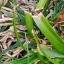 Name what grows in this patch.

grass
